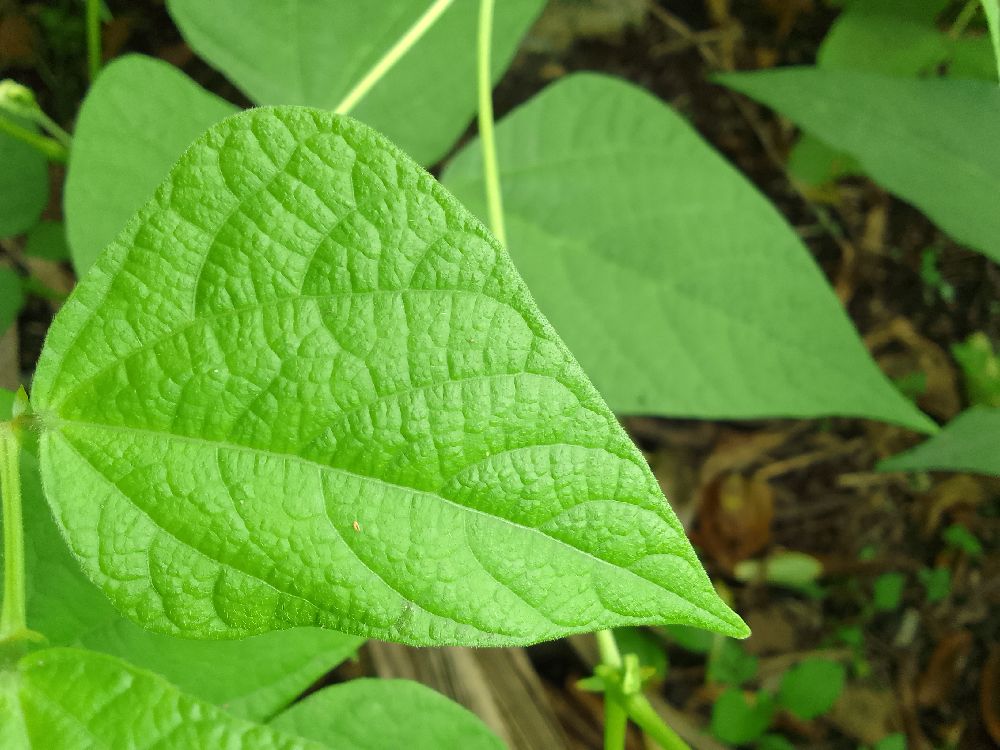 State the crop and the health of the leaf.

common bean, healthy
